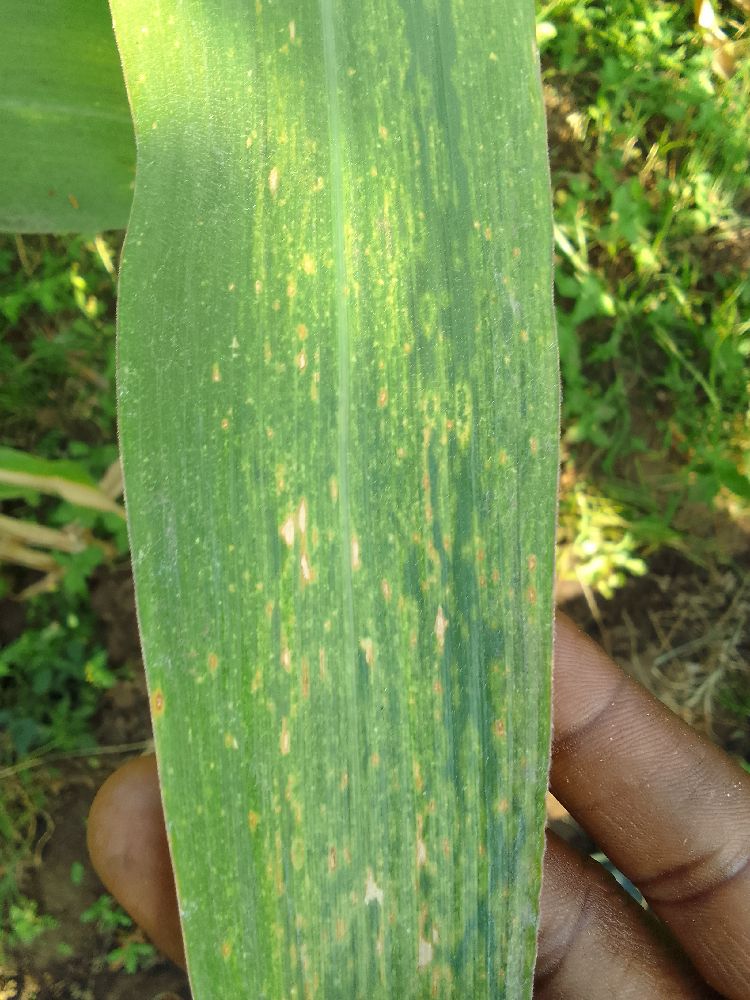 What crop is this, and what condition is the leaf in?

maize, maize lethal necrosis
